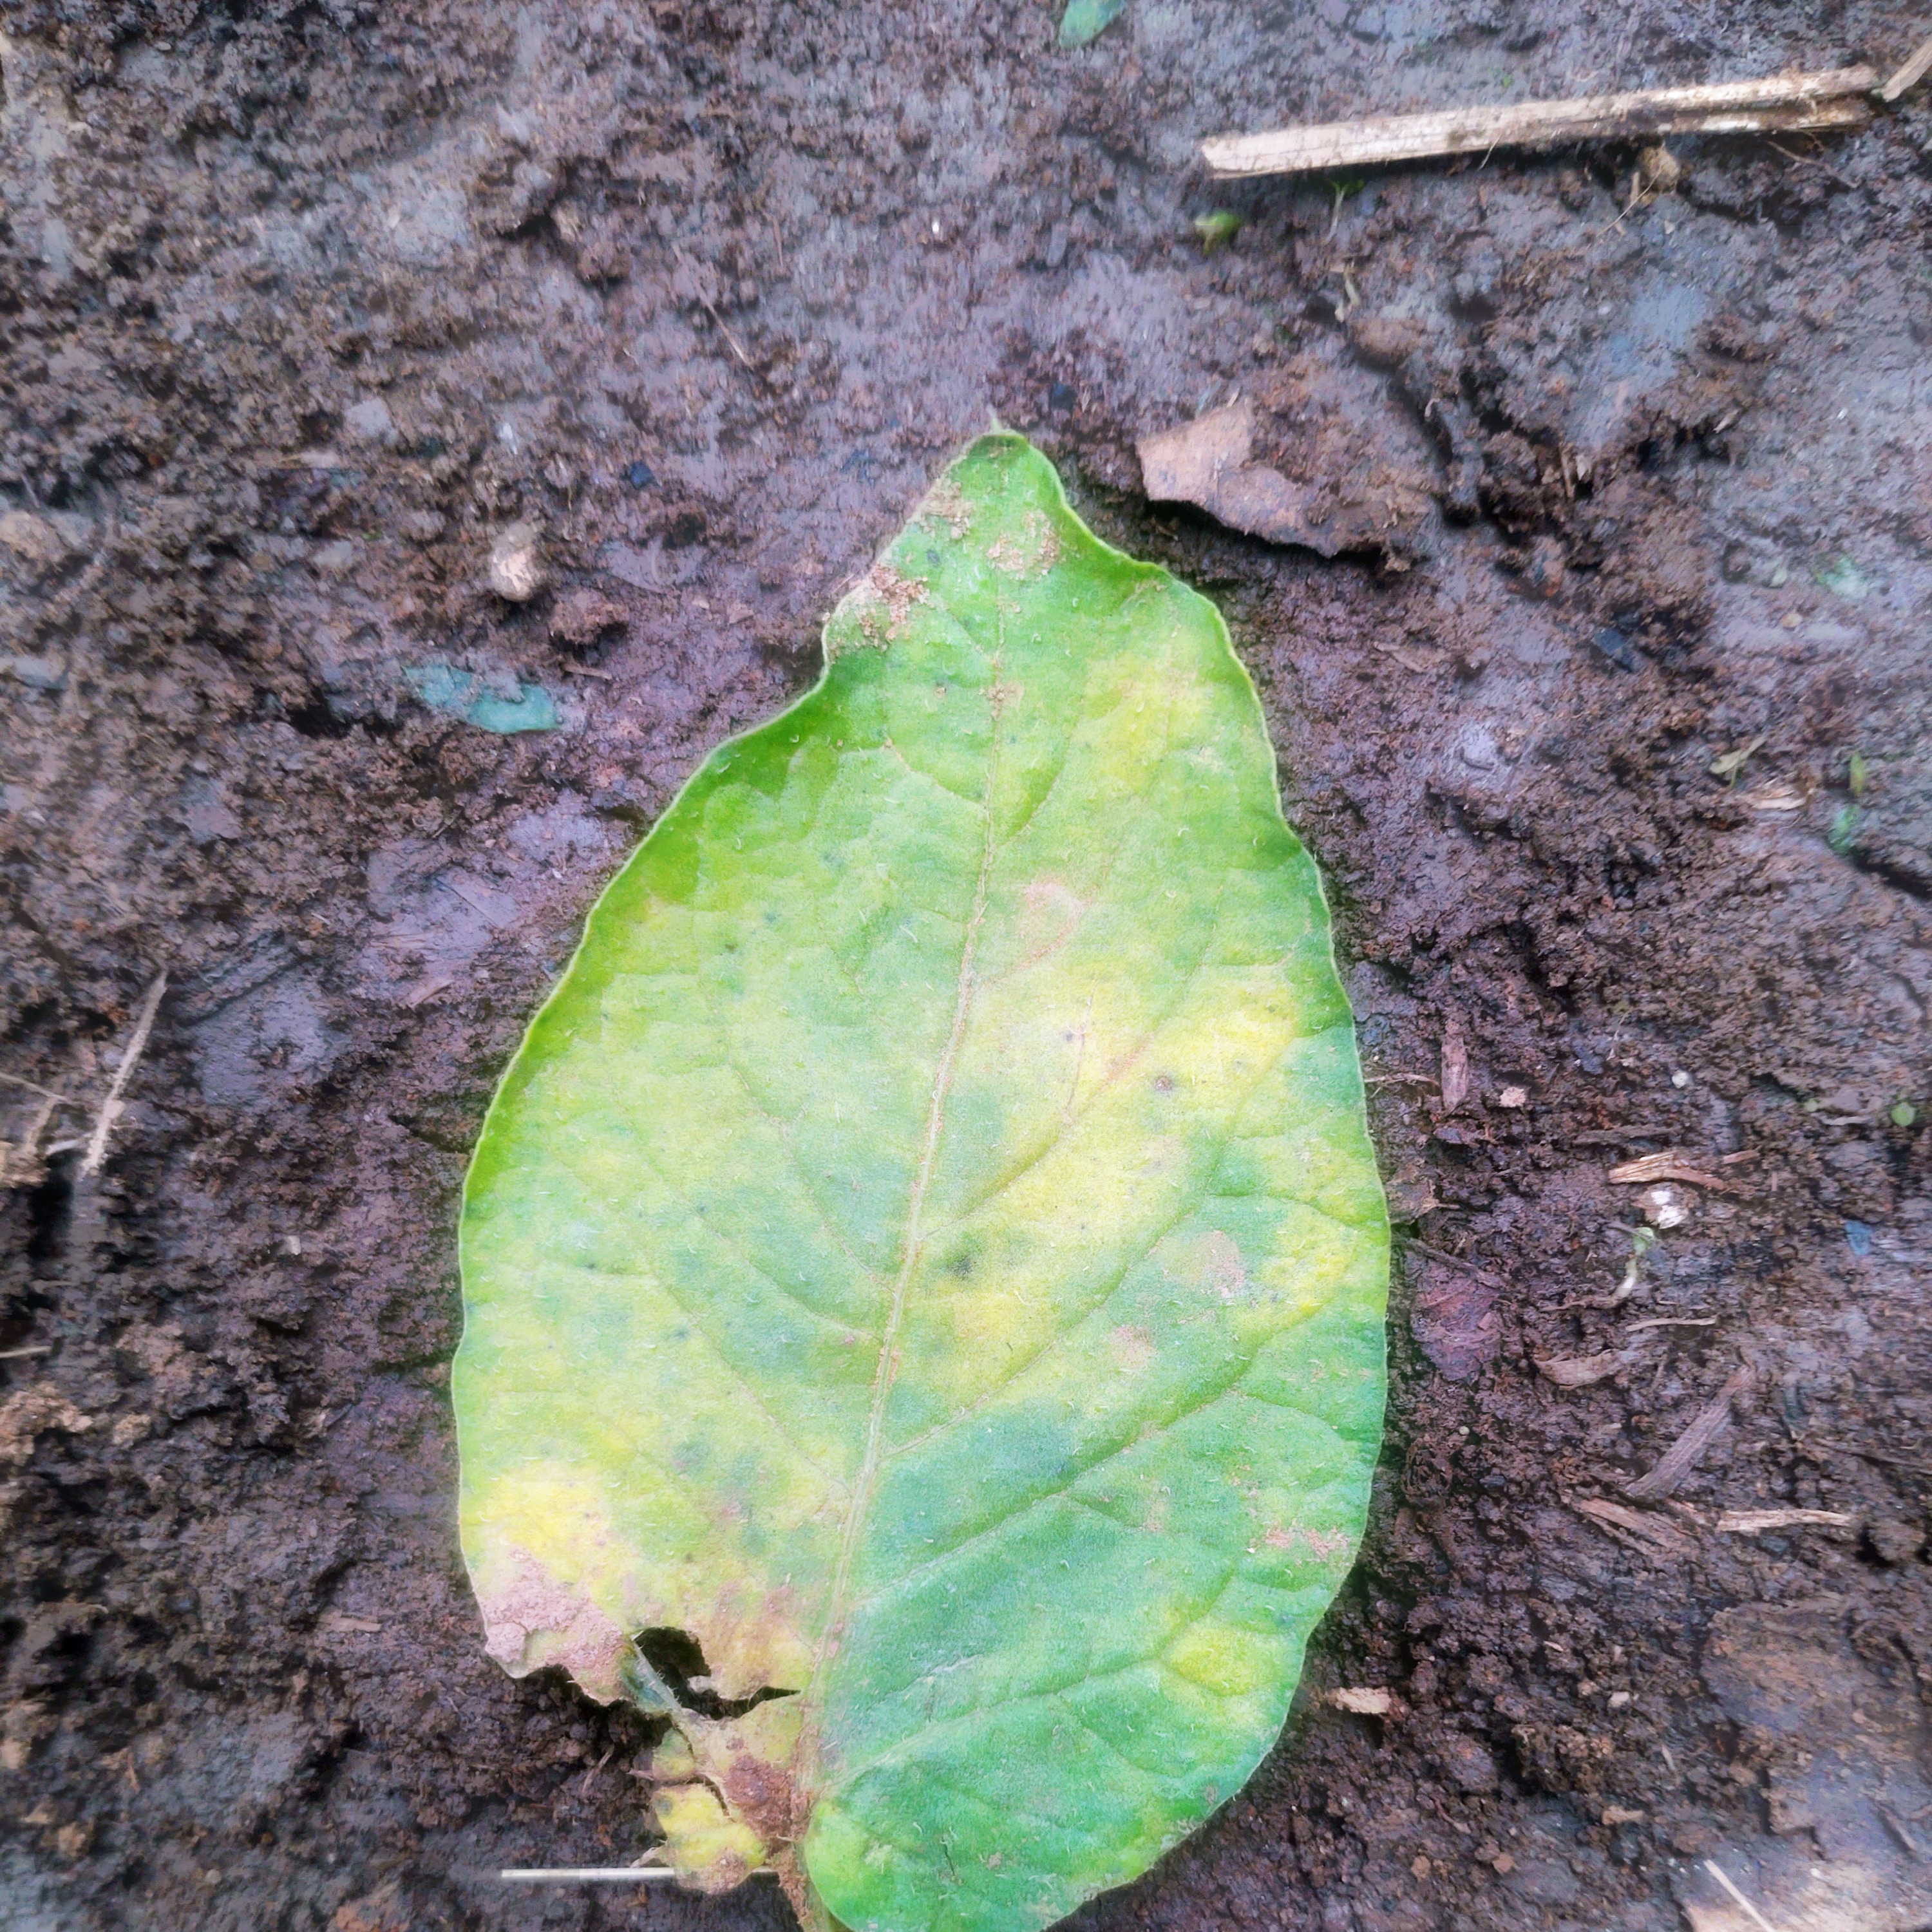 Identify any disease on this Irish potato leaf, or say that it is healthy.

late blight
